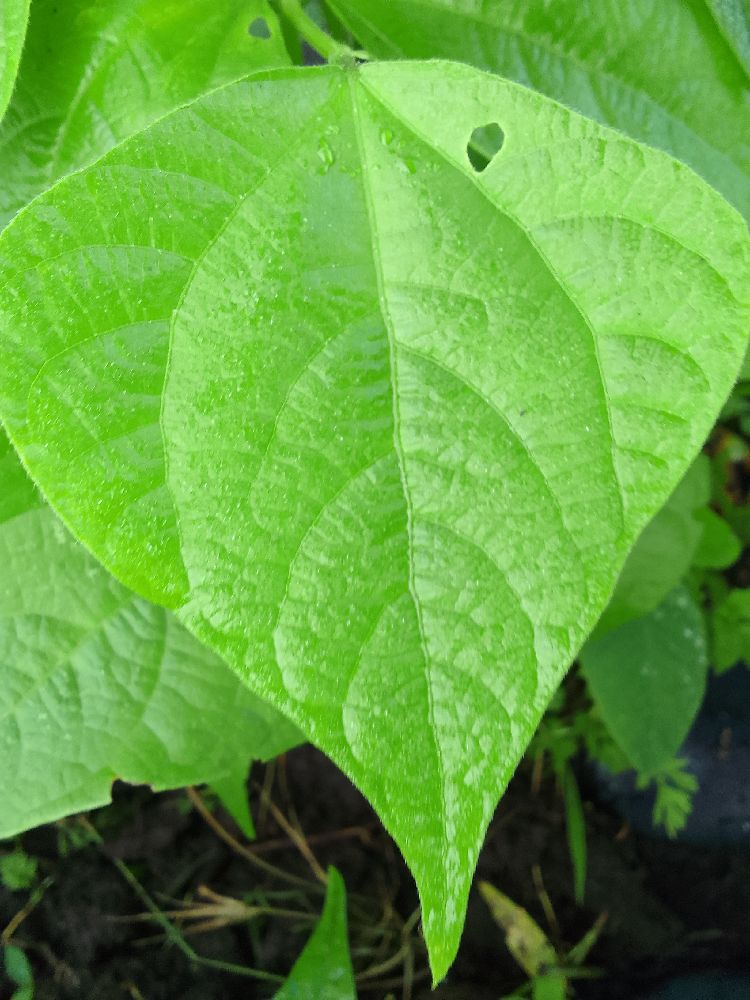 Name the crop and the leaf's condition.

common bean, healthy
